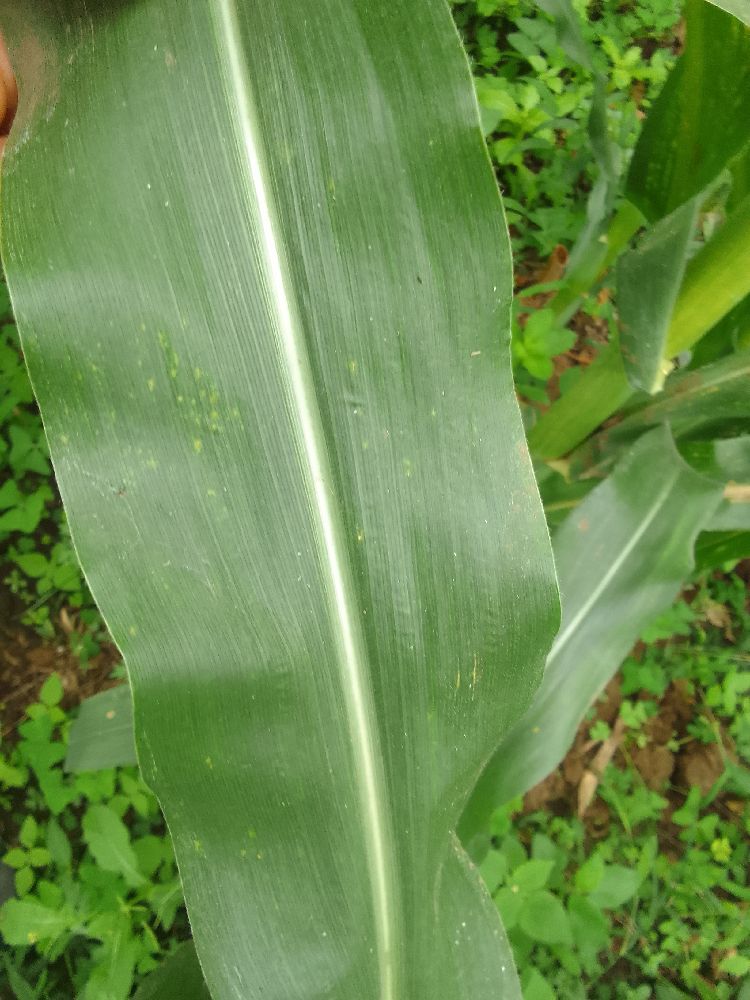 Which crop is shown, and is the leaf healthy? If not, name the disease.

maize, healthy
